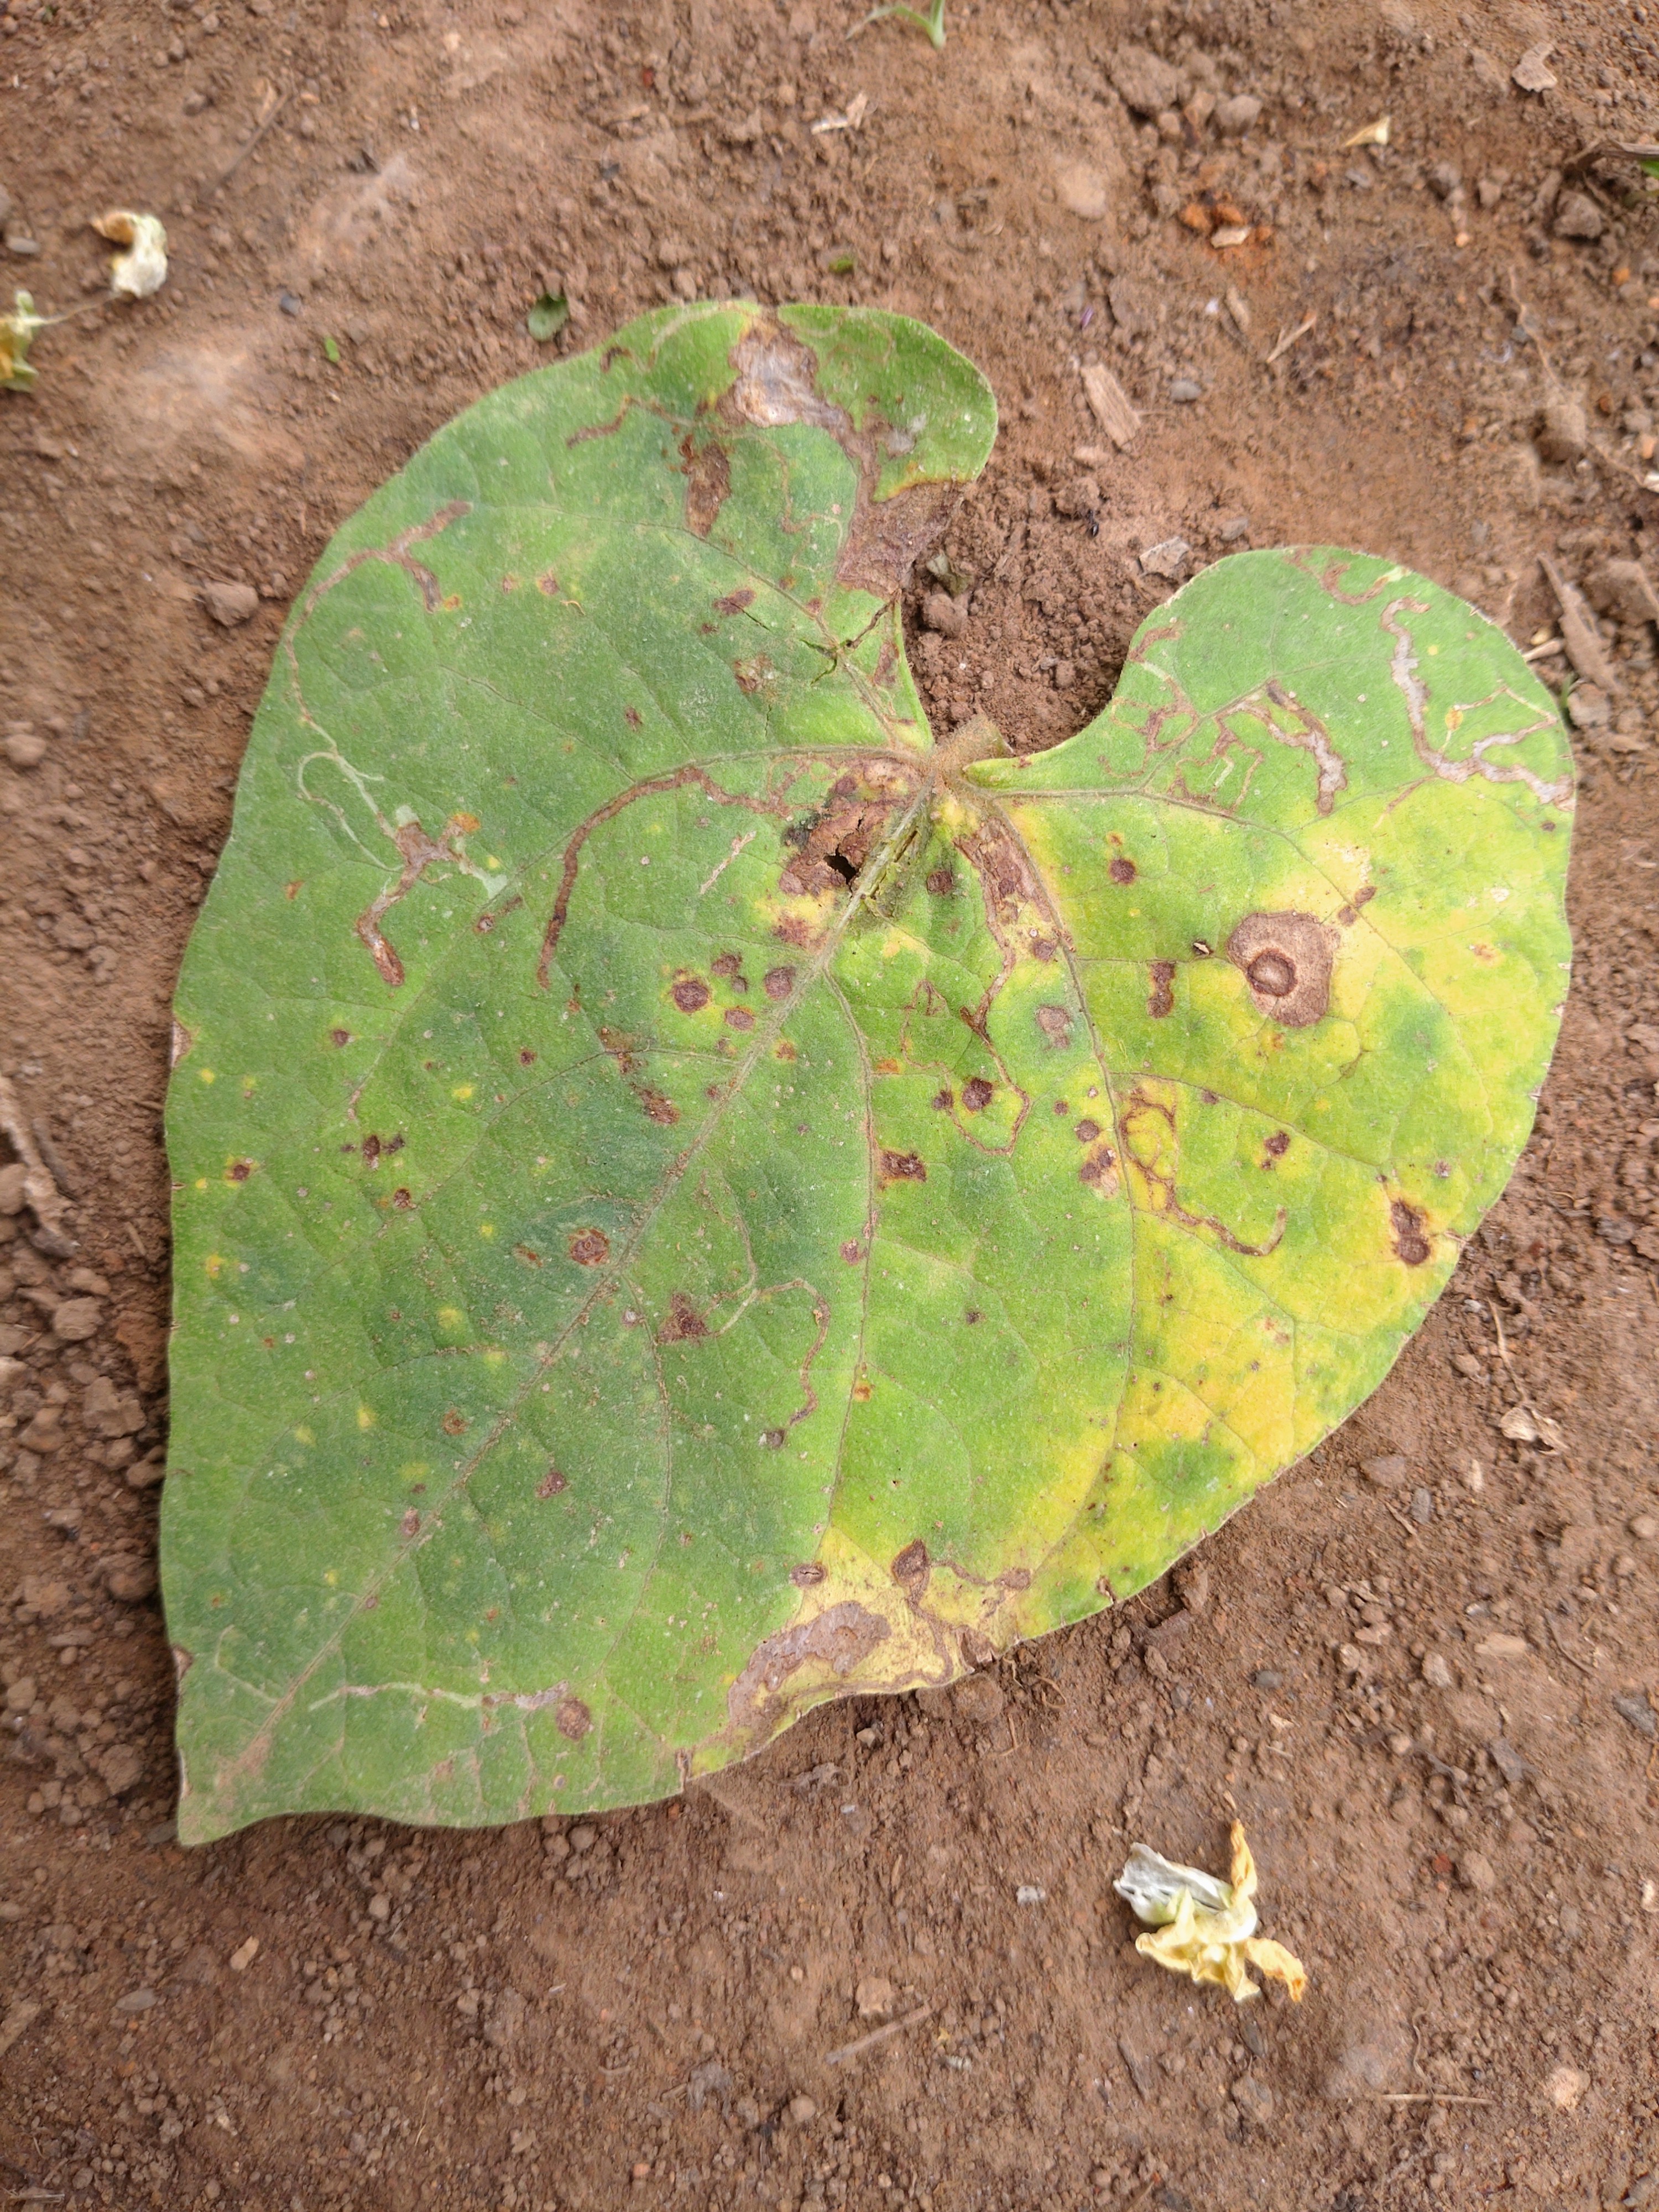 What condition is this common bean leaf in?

rust
